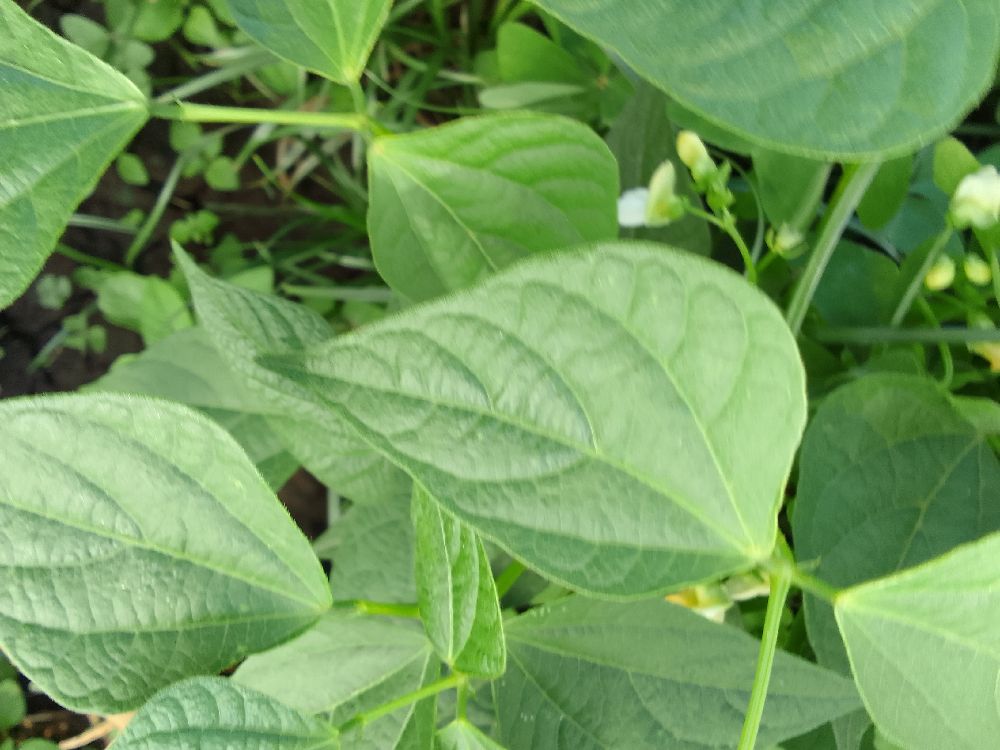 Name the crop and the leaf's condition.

common bean, healthy
